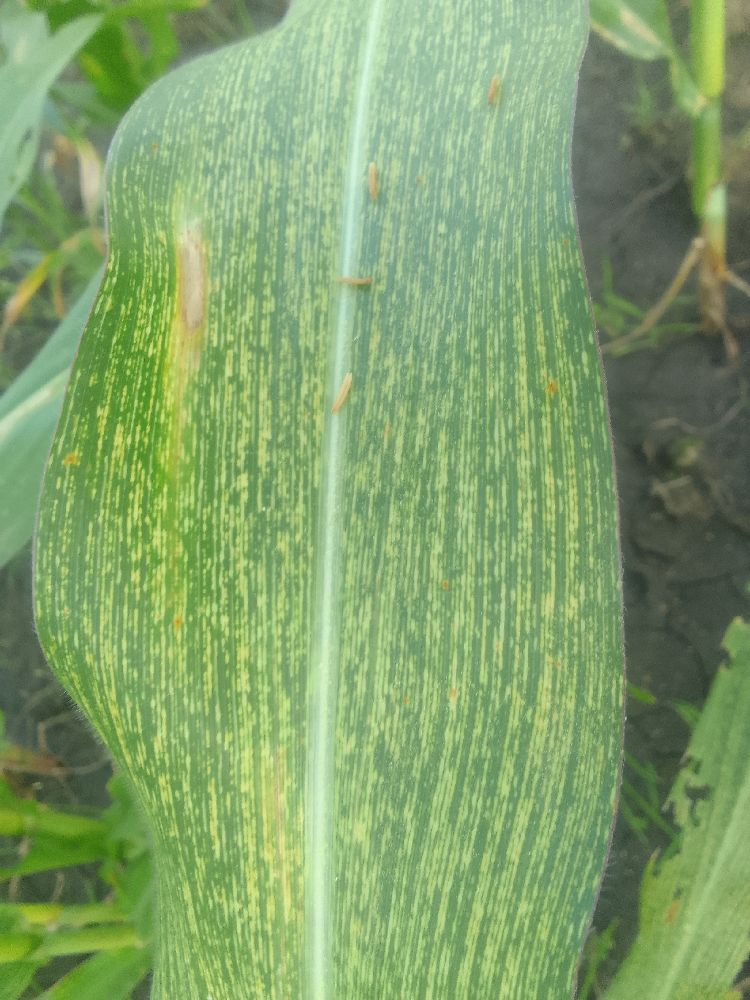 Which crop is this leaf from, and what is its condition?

maize, maize streak virus
